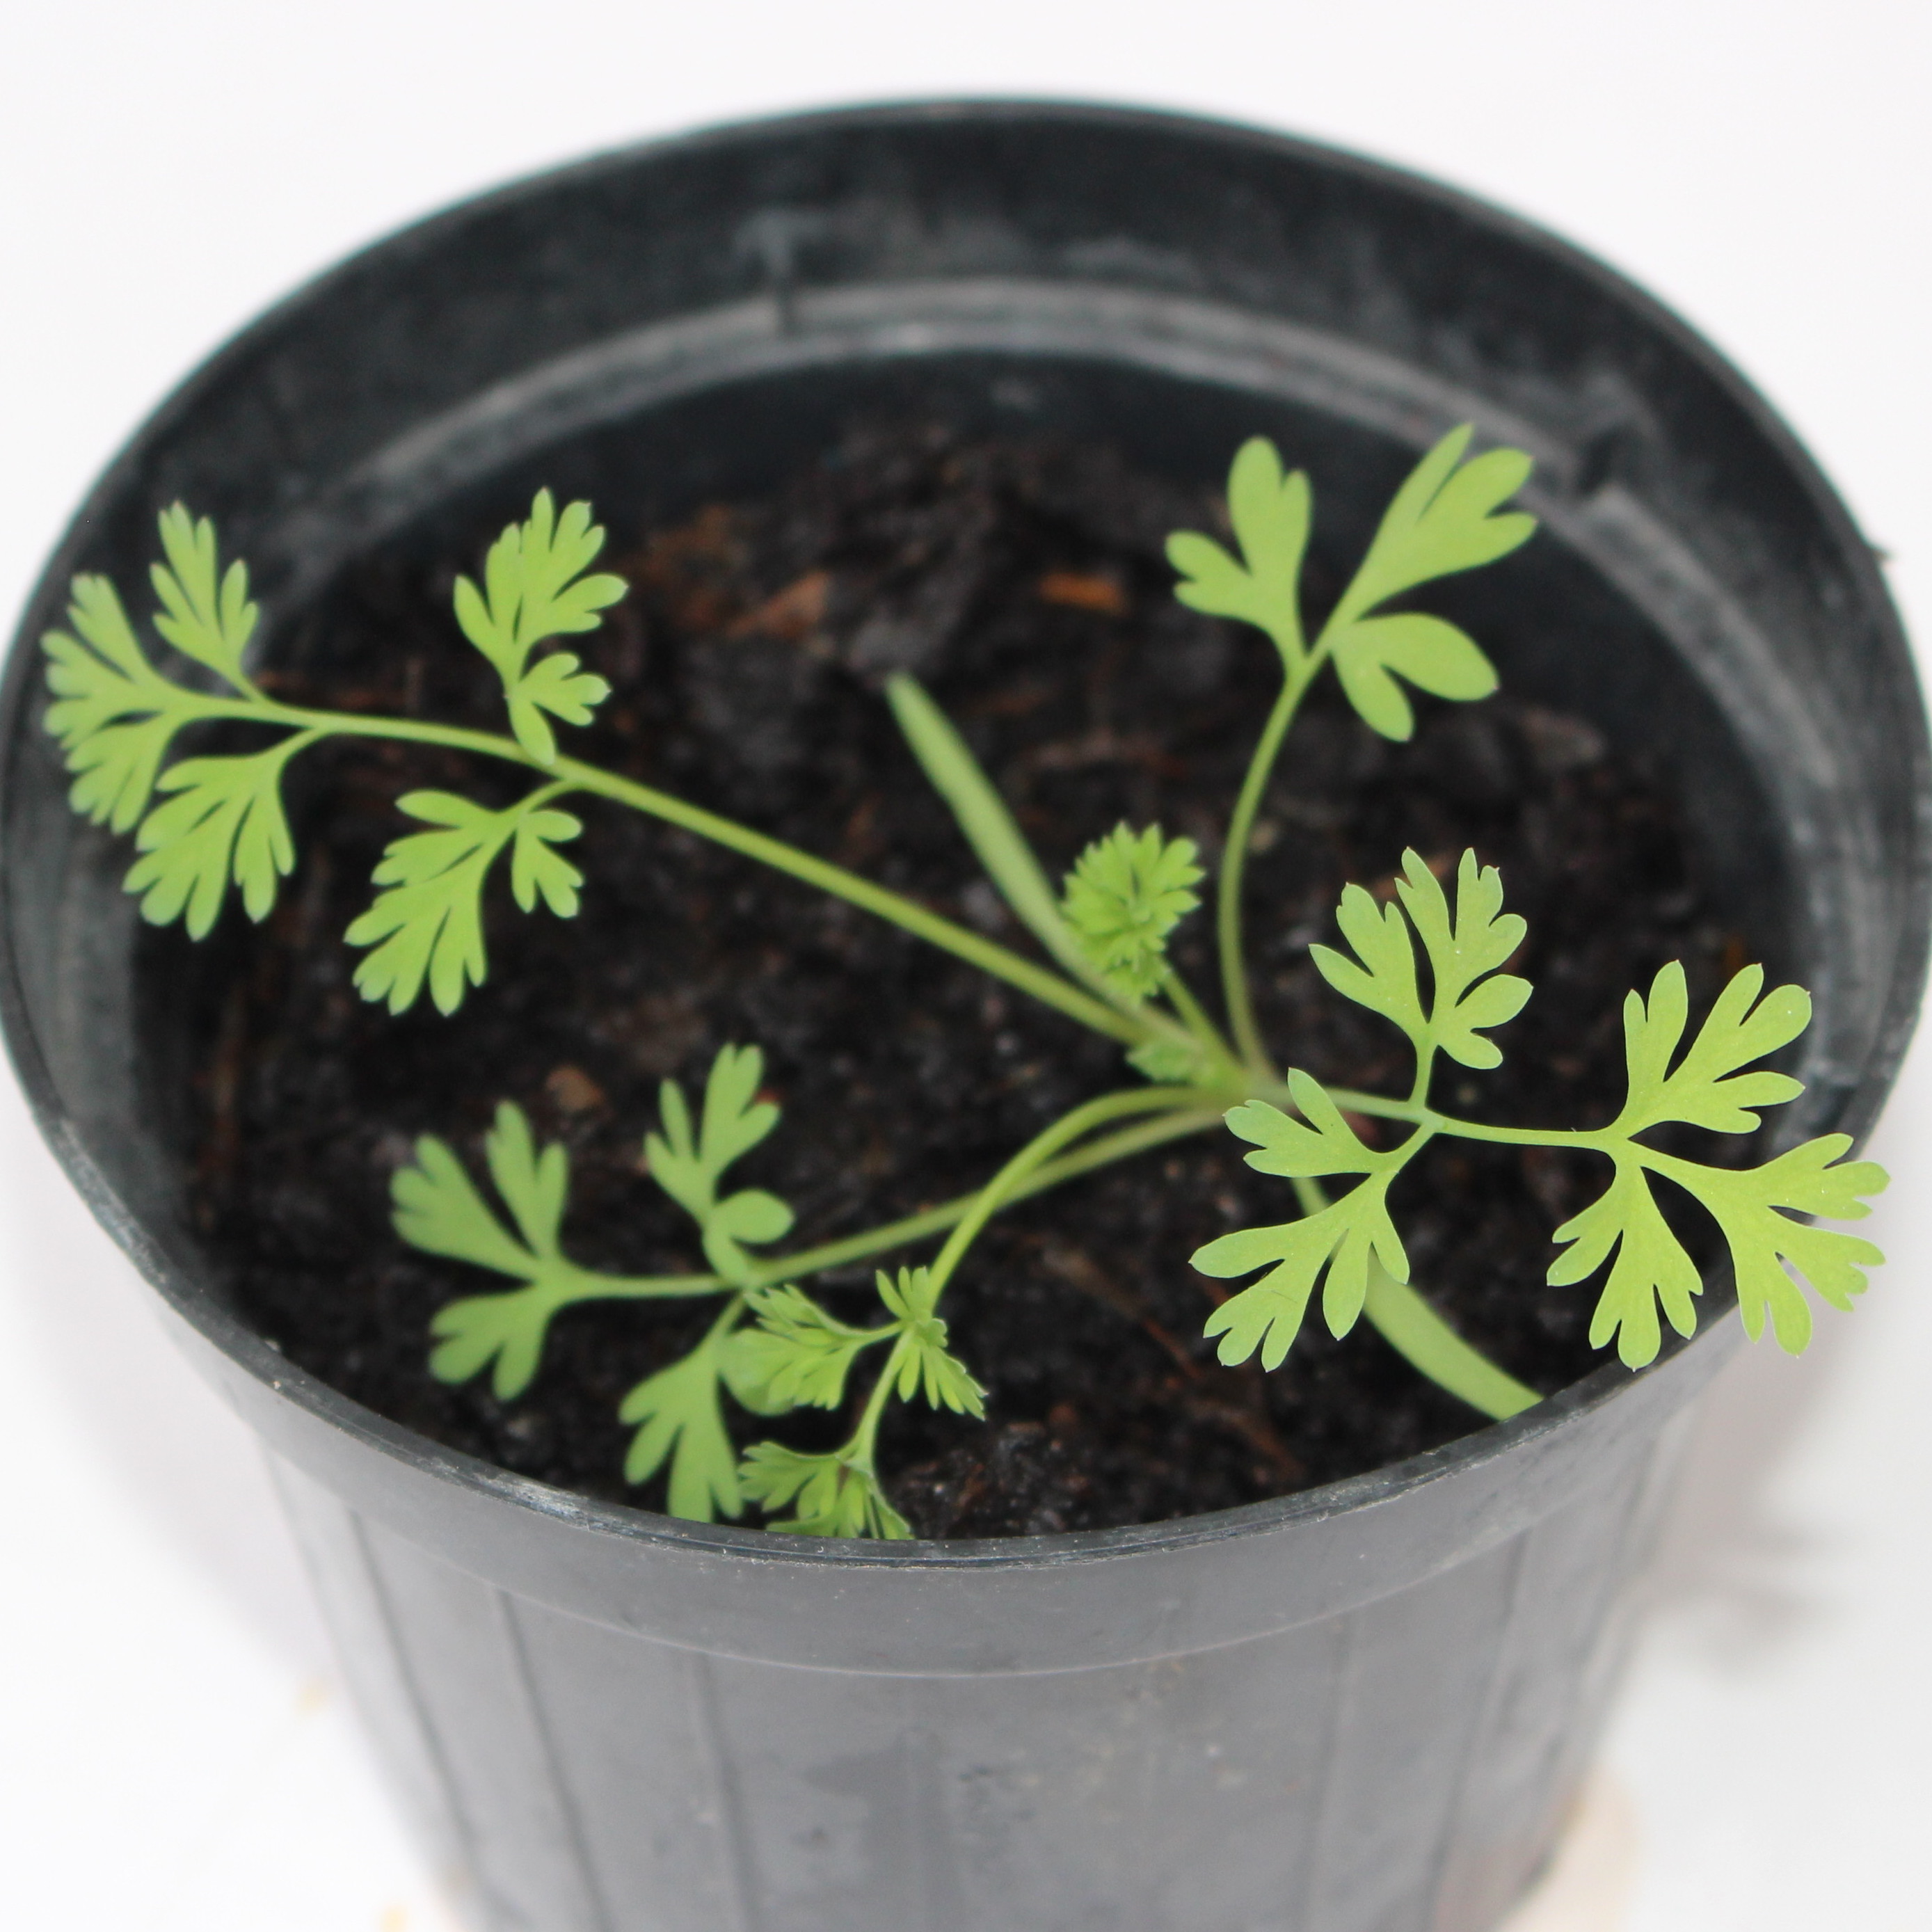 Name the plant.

Fumaria officinalis
